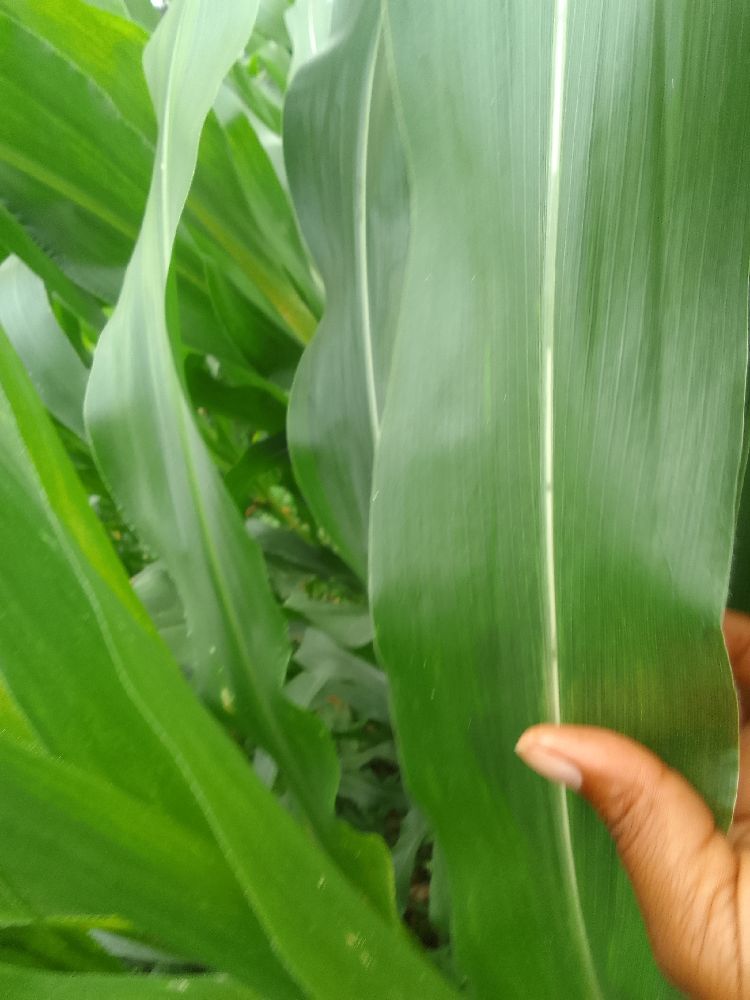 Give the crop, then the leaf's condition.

maize, healthy
